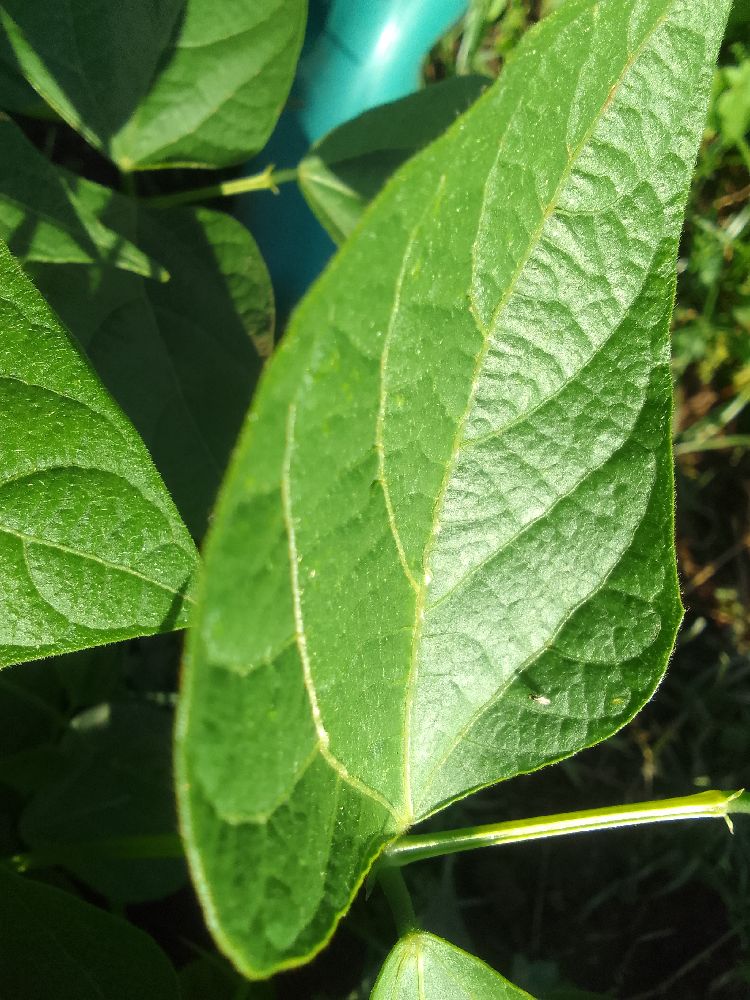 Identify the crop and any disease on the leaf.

common bean, healthy
